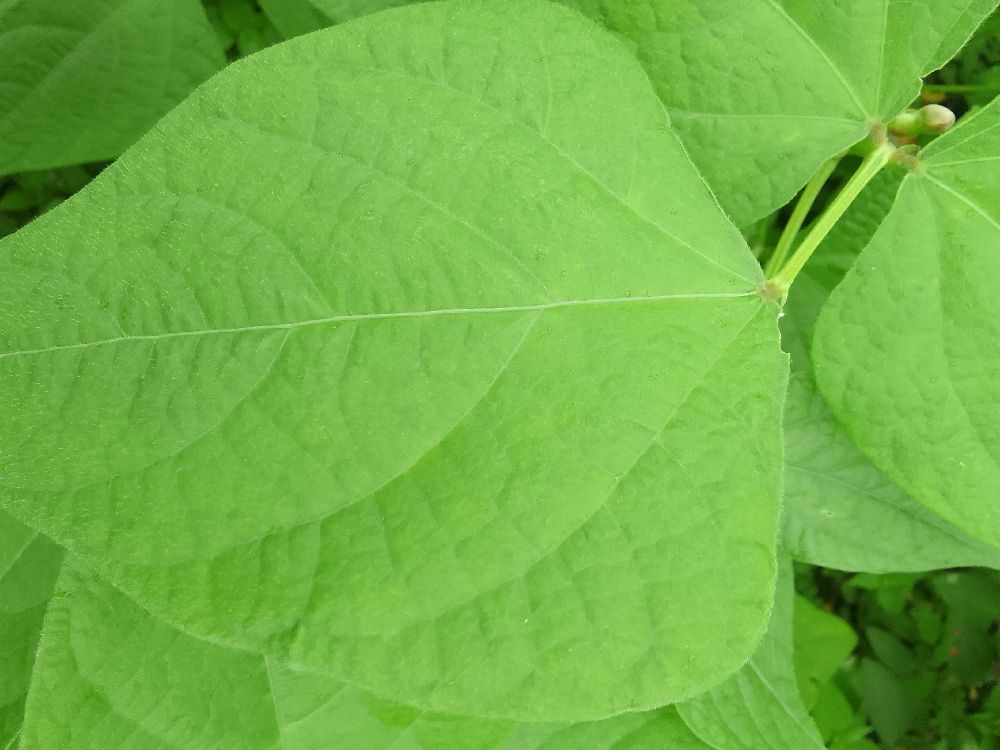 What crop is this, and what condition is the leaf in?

common bean, healthy
